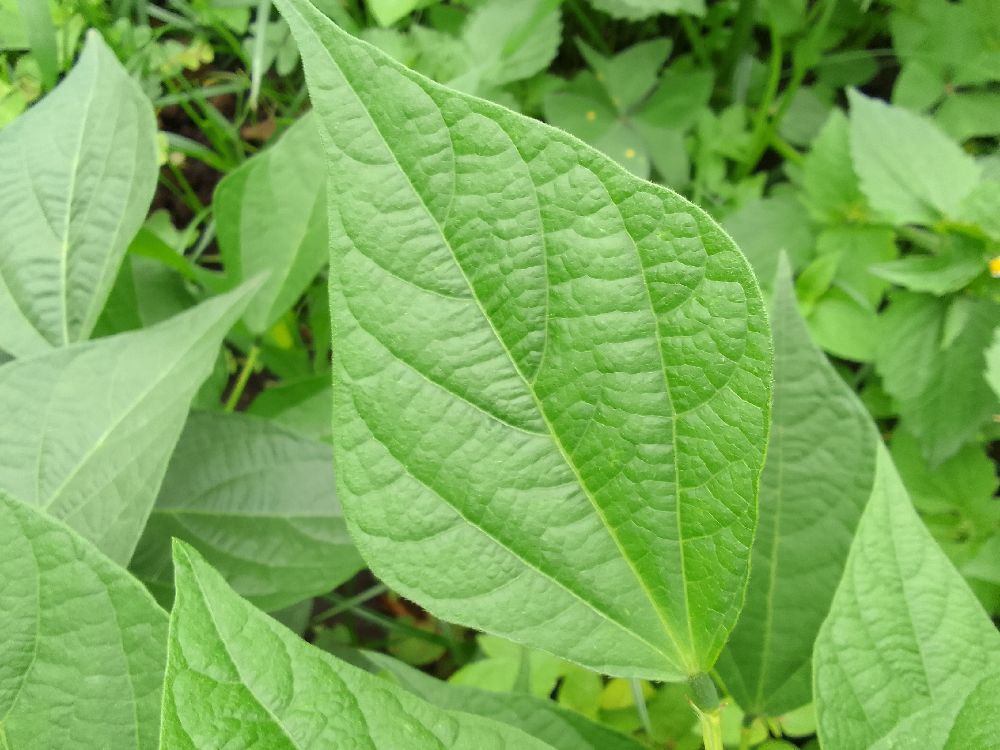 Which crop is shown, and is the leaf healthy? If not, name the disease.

common bean, healthy
